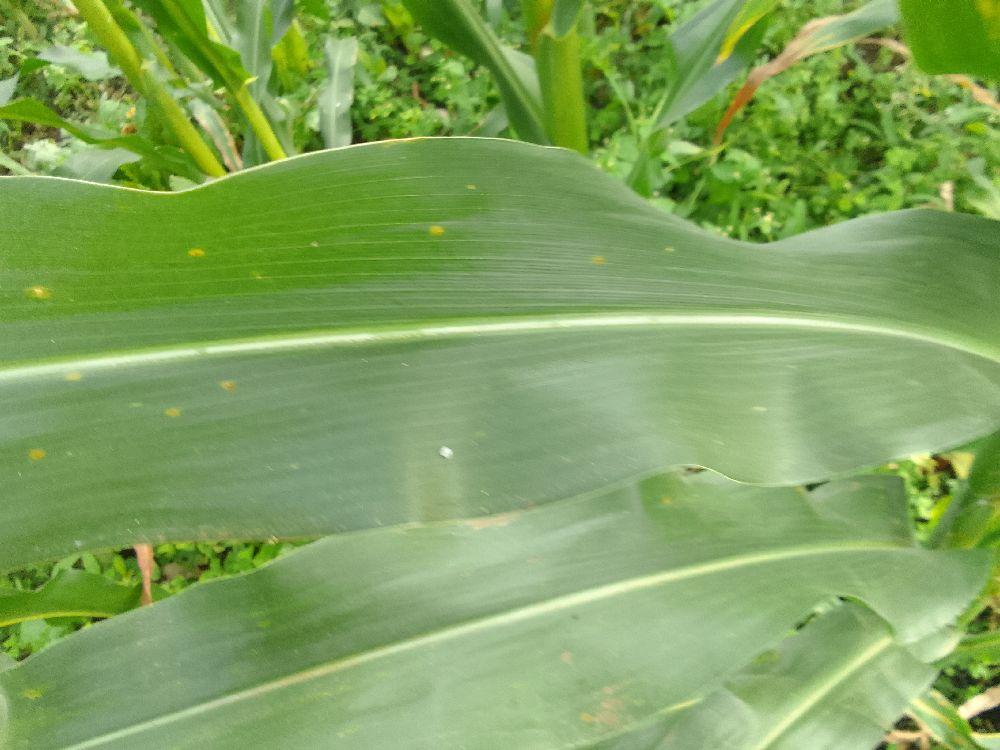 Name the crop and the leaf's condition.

maize, healthy
